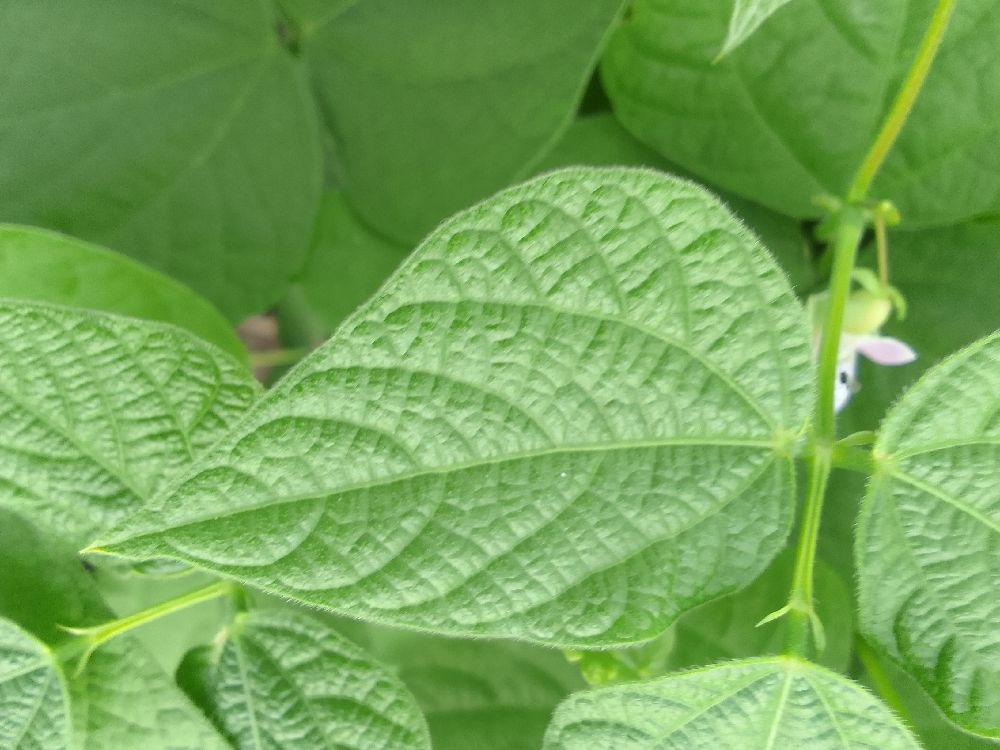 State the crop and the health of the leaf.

common bean, healthy
